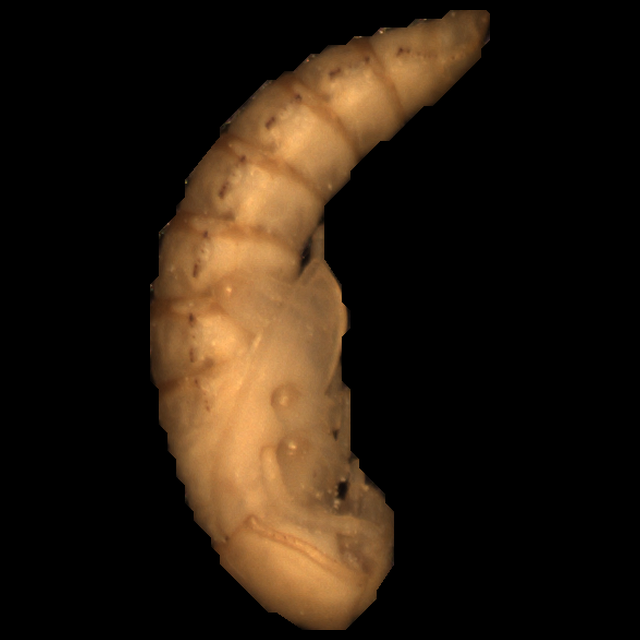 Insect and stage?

mealworm pupa
